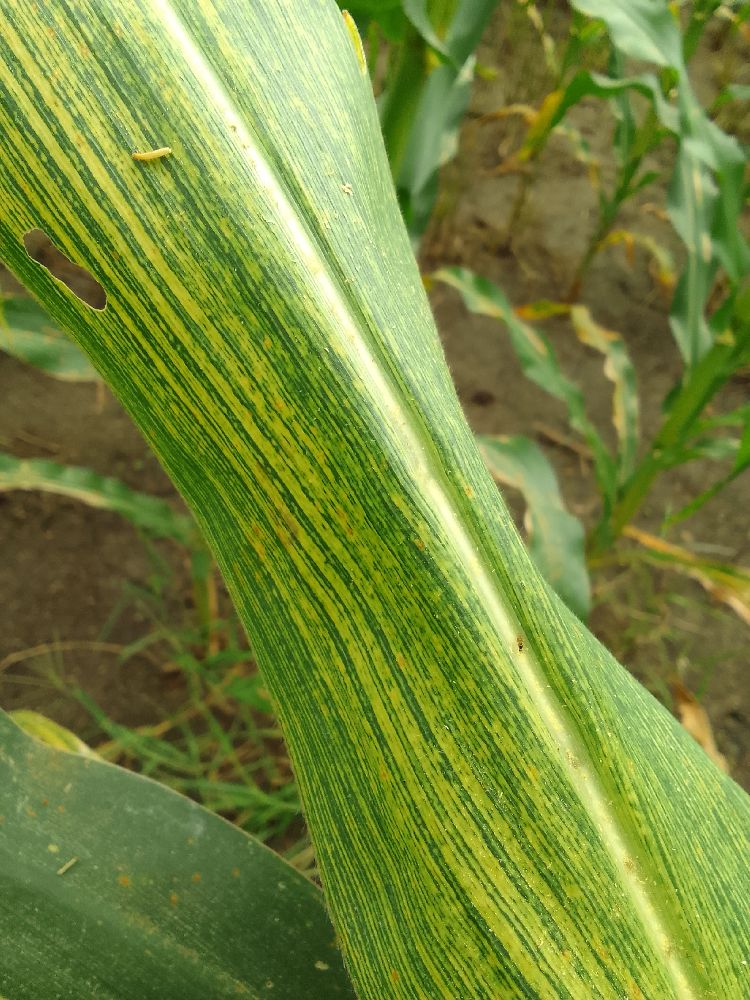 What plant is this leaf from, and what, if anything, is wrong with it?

maize, maize streak virus
